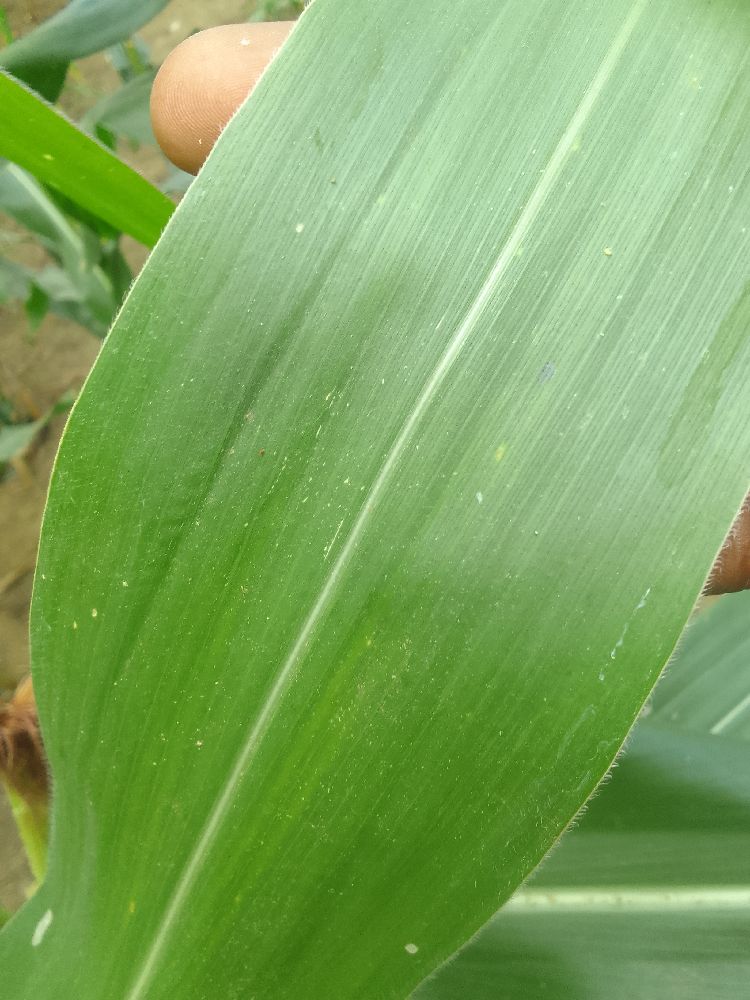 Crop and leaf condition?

maize, healthy
